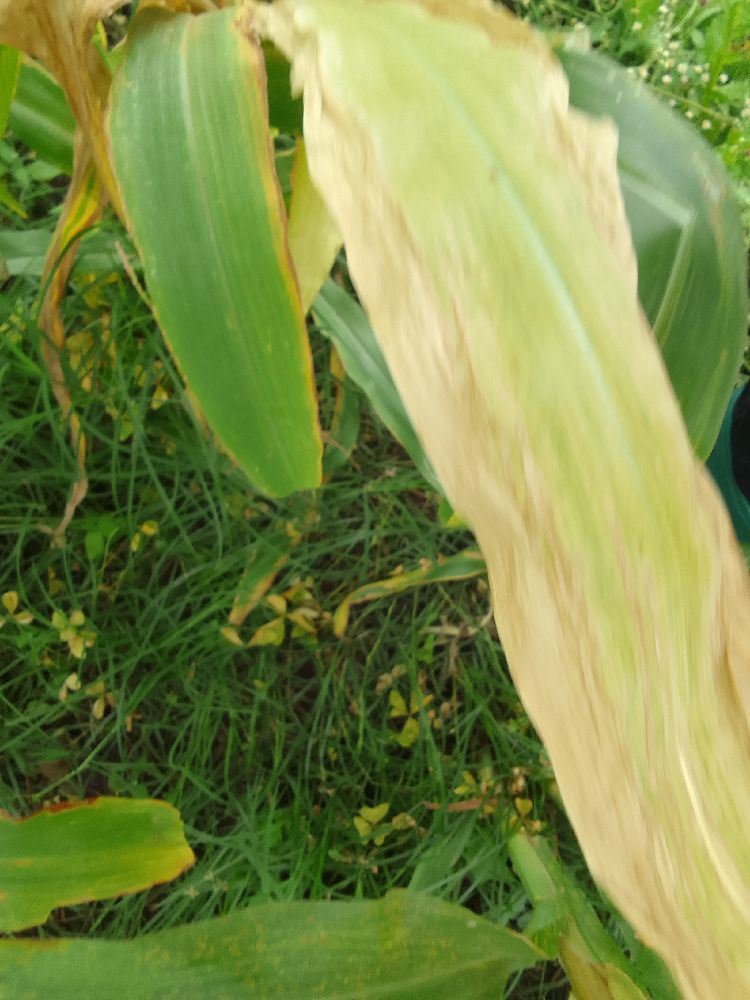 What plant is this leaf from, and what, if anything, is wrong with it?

maize, maize lethal necrosis
